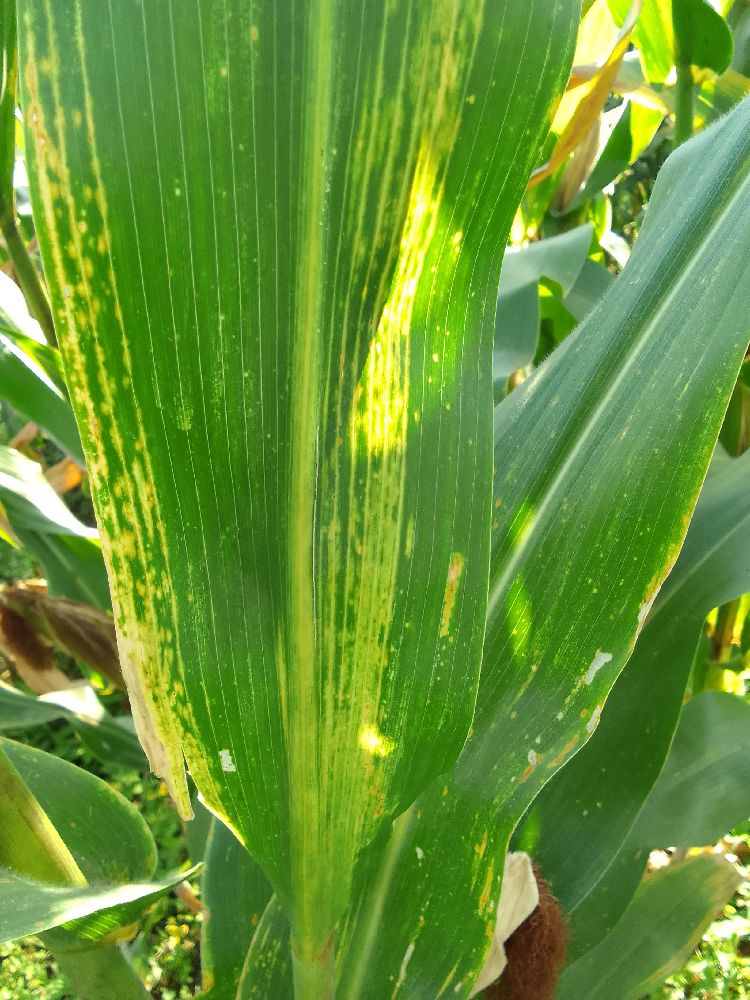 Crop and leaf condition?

maize, maize lethal necrosis
